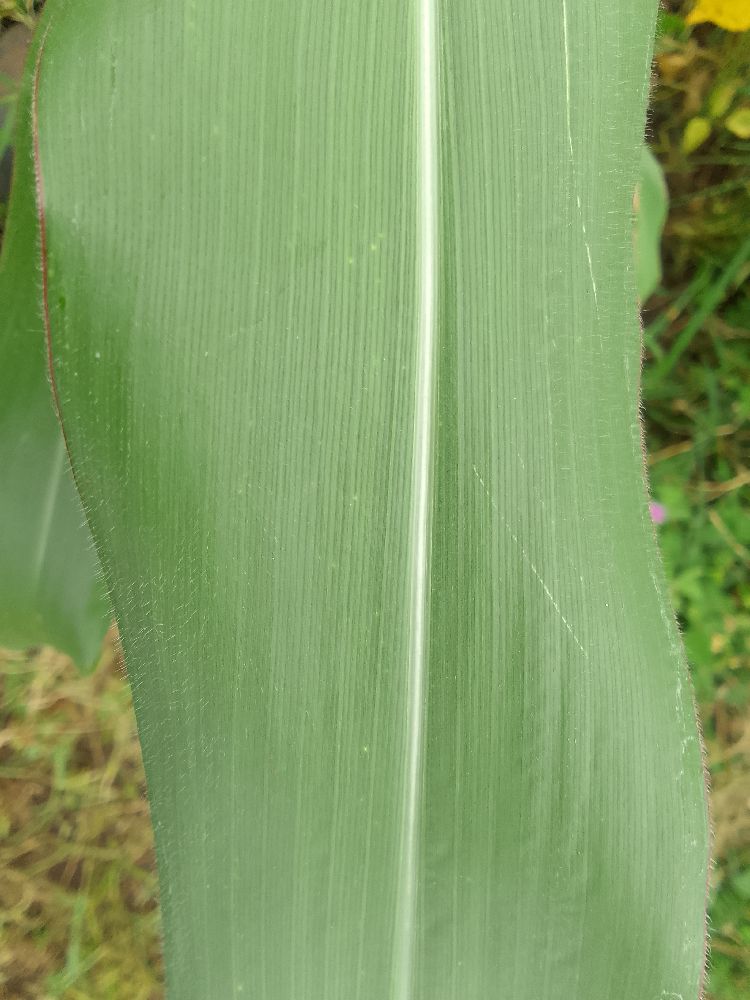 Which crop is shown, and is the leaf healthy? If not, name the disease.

maize, healthy
